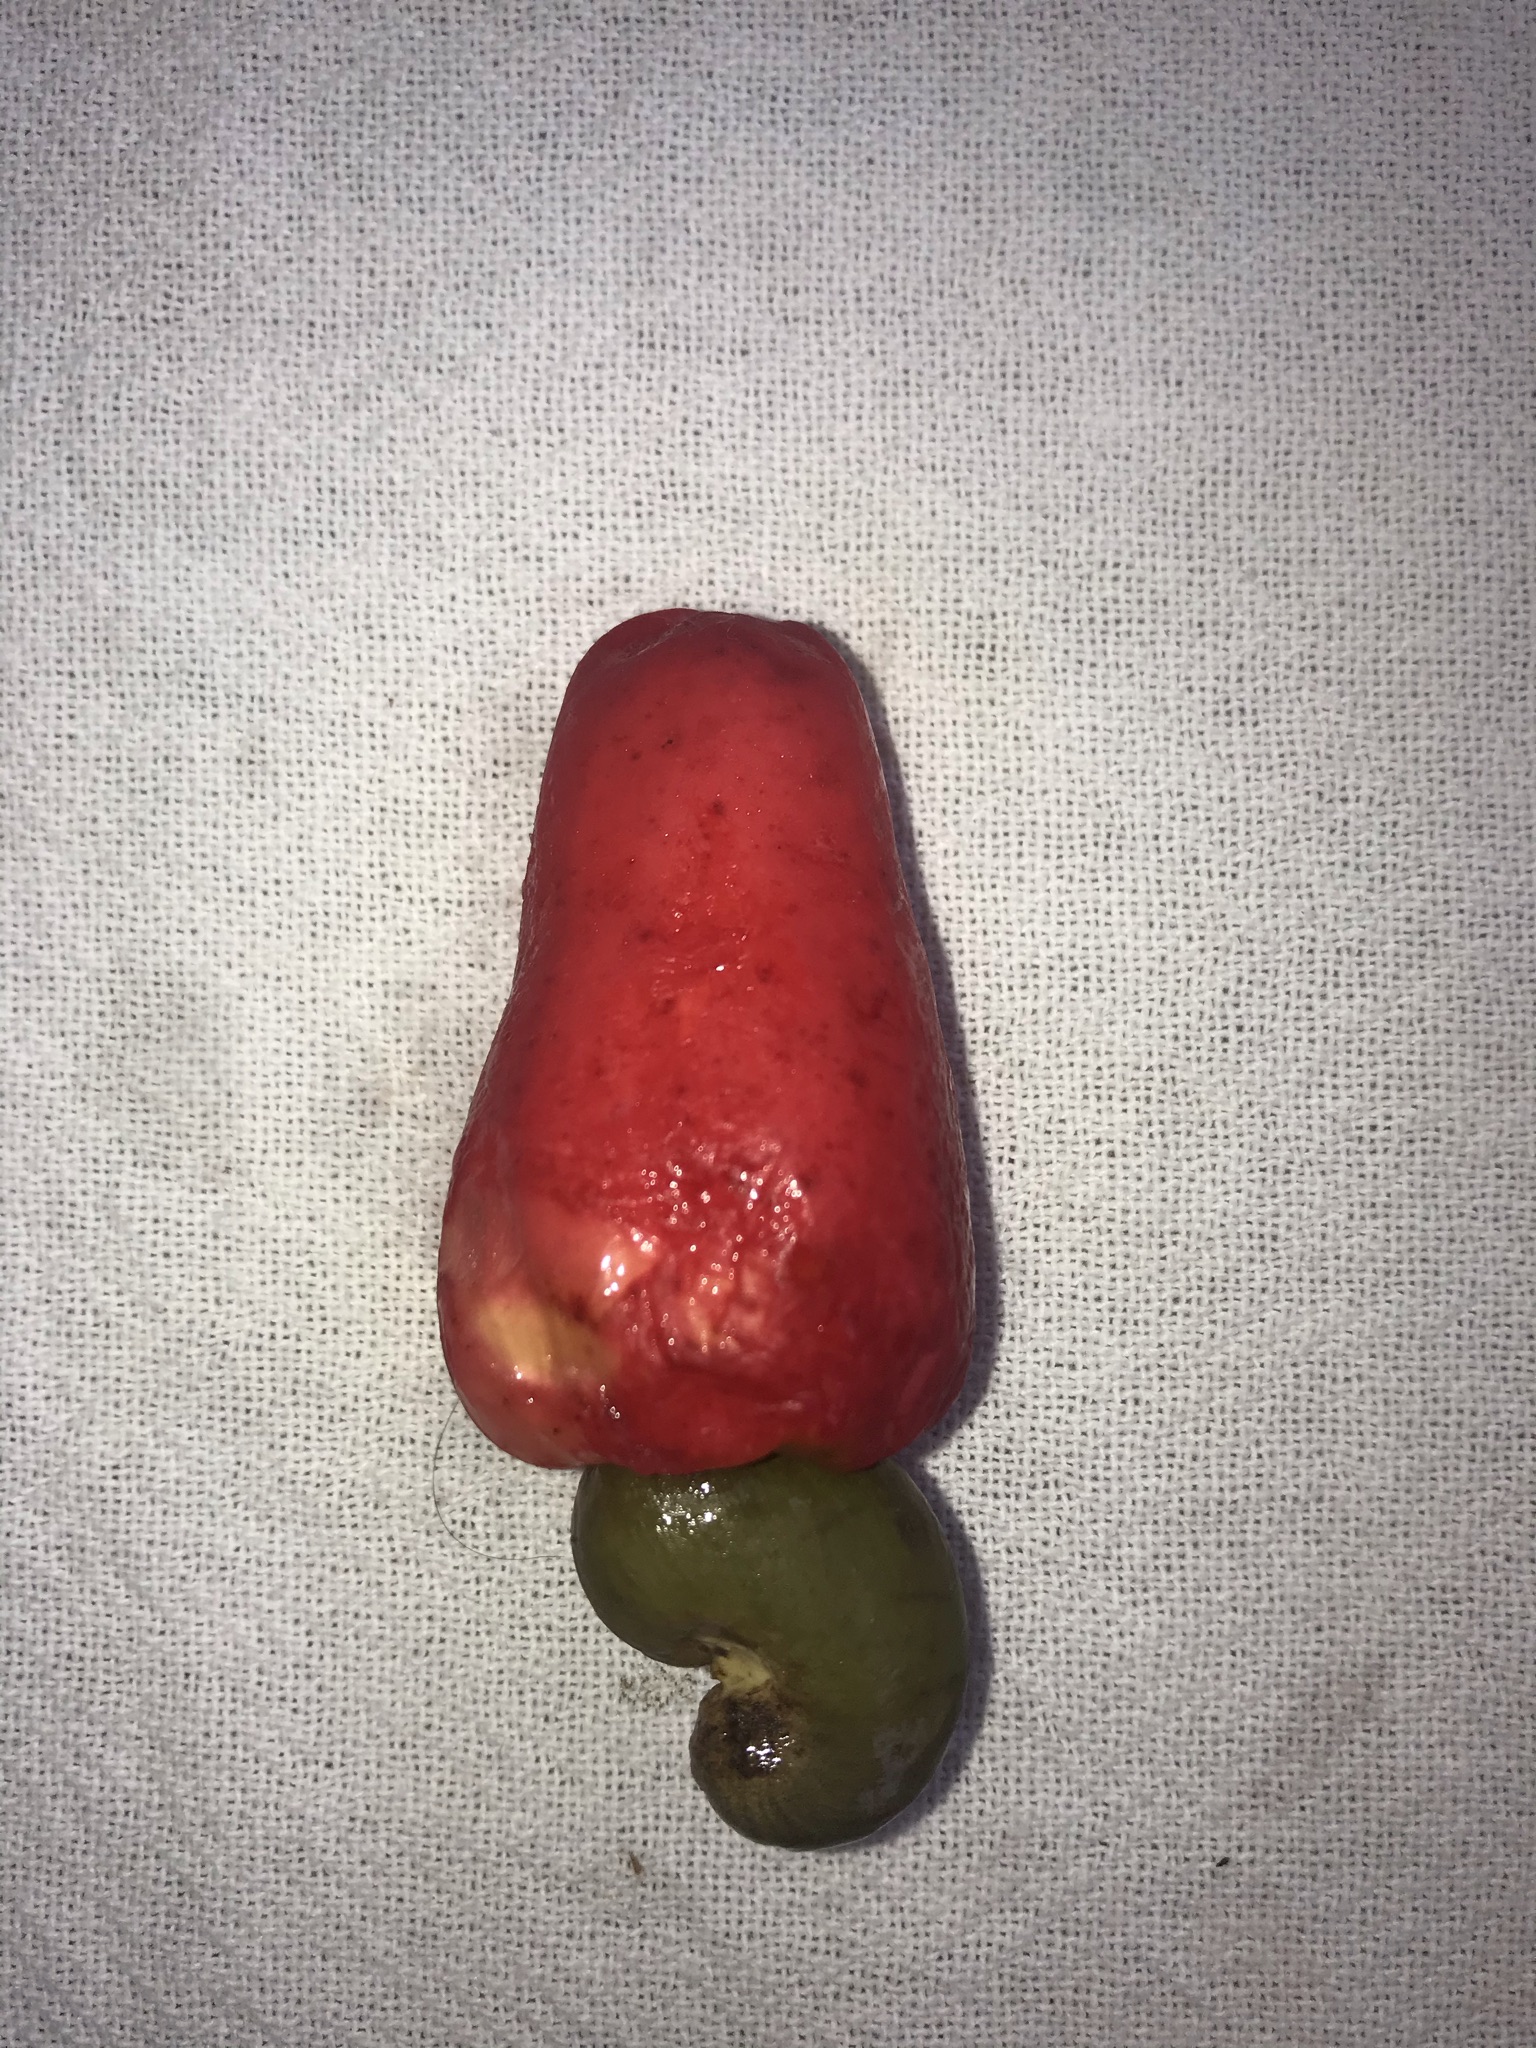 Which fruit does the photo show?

caju vermelho
